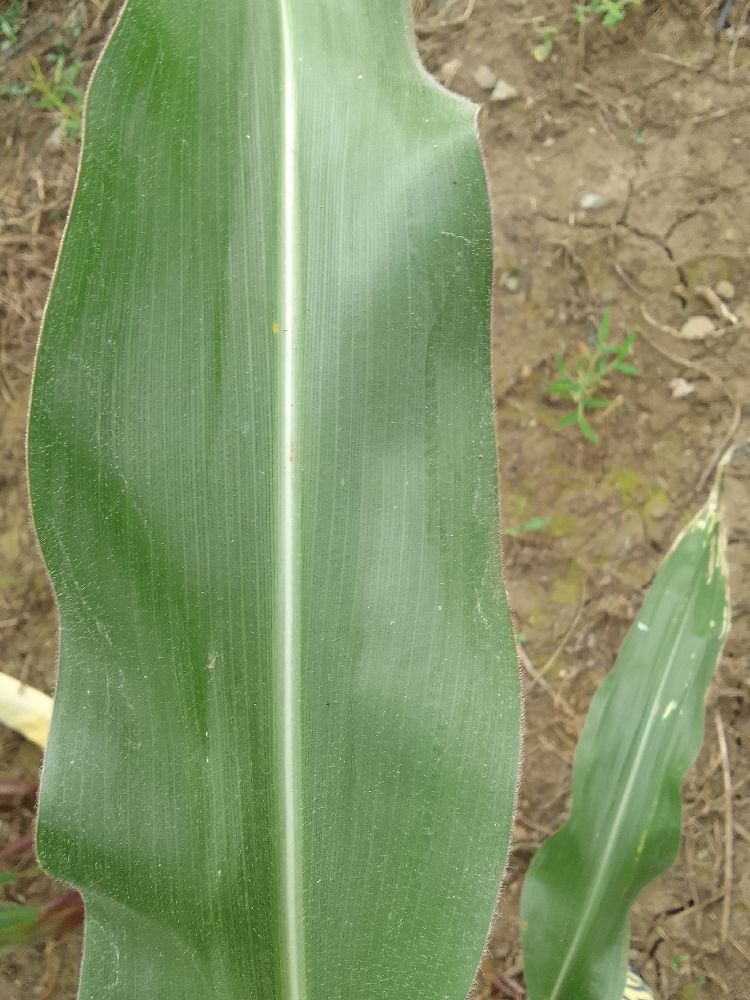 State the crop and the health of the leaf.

maize, healthy
